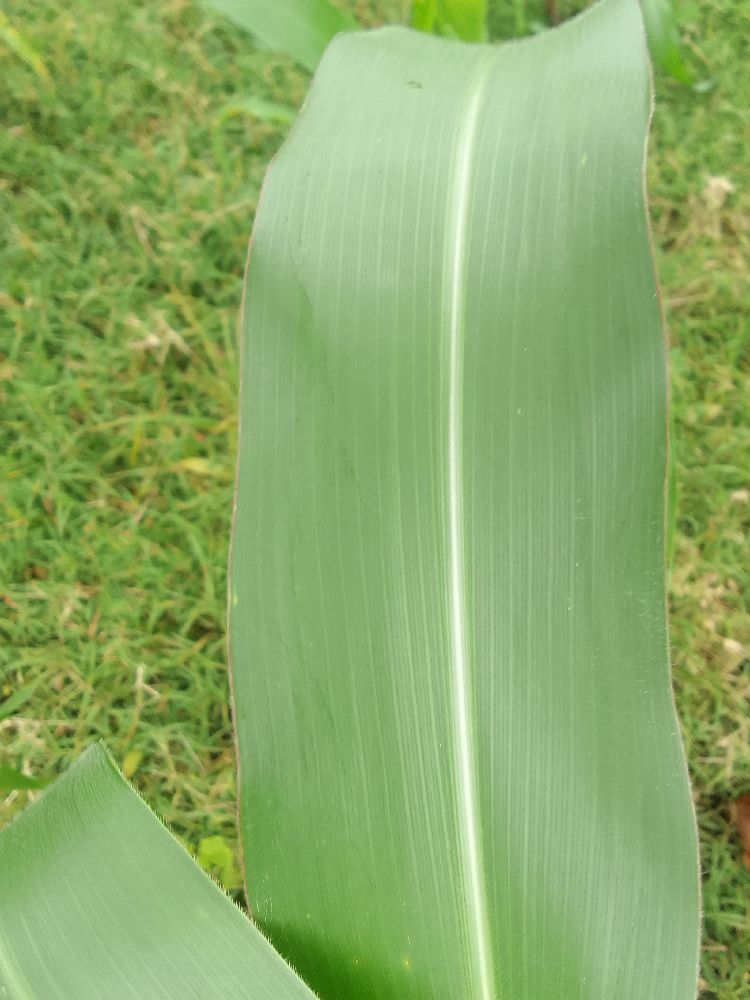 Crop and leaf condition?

maize, healthy
